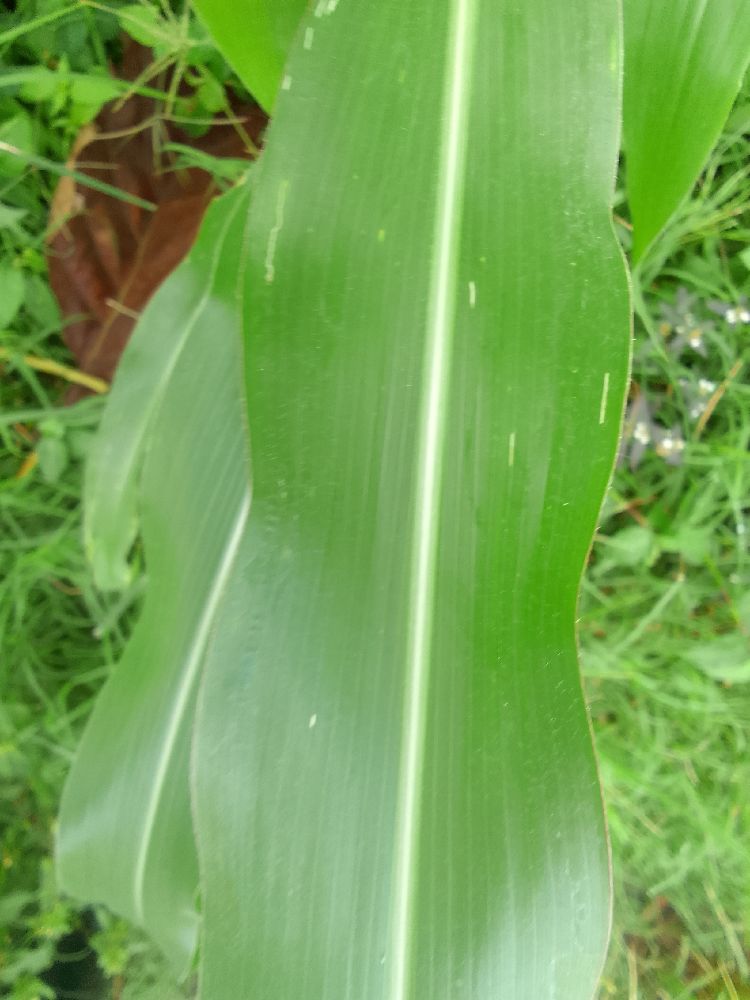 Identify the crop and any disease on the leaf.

maize, healthy
